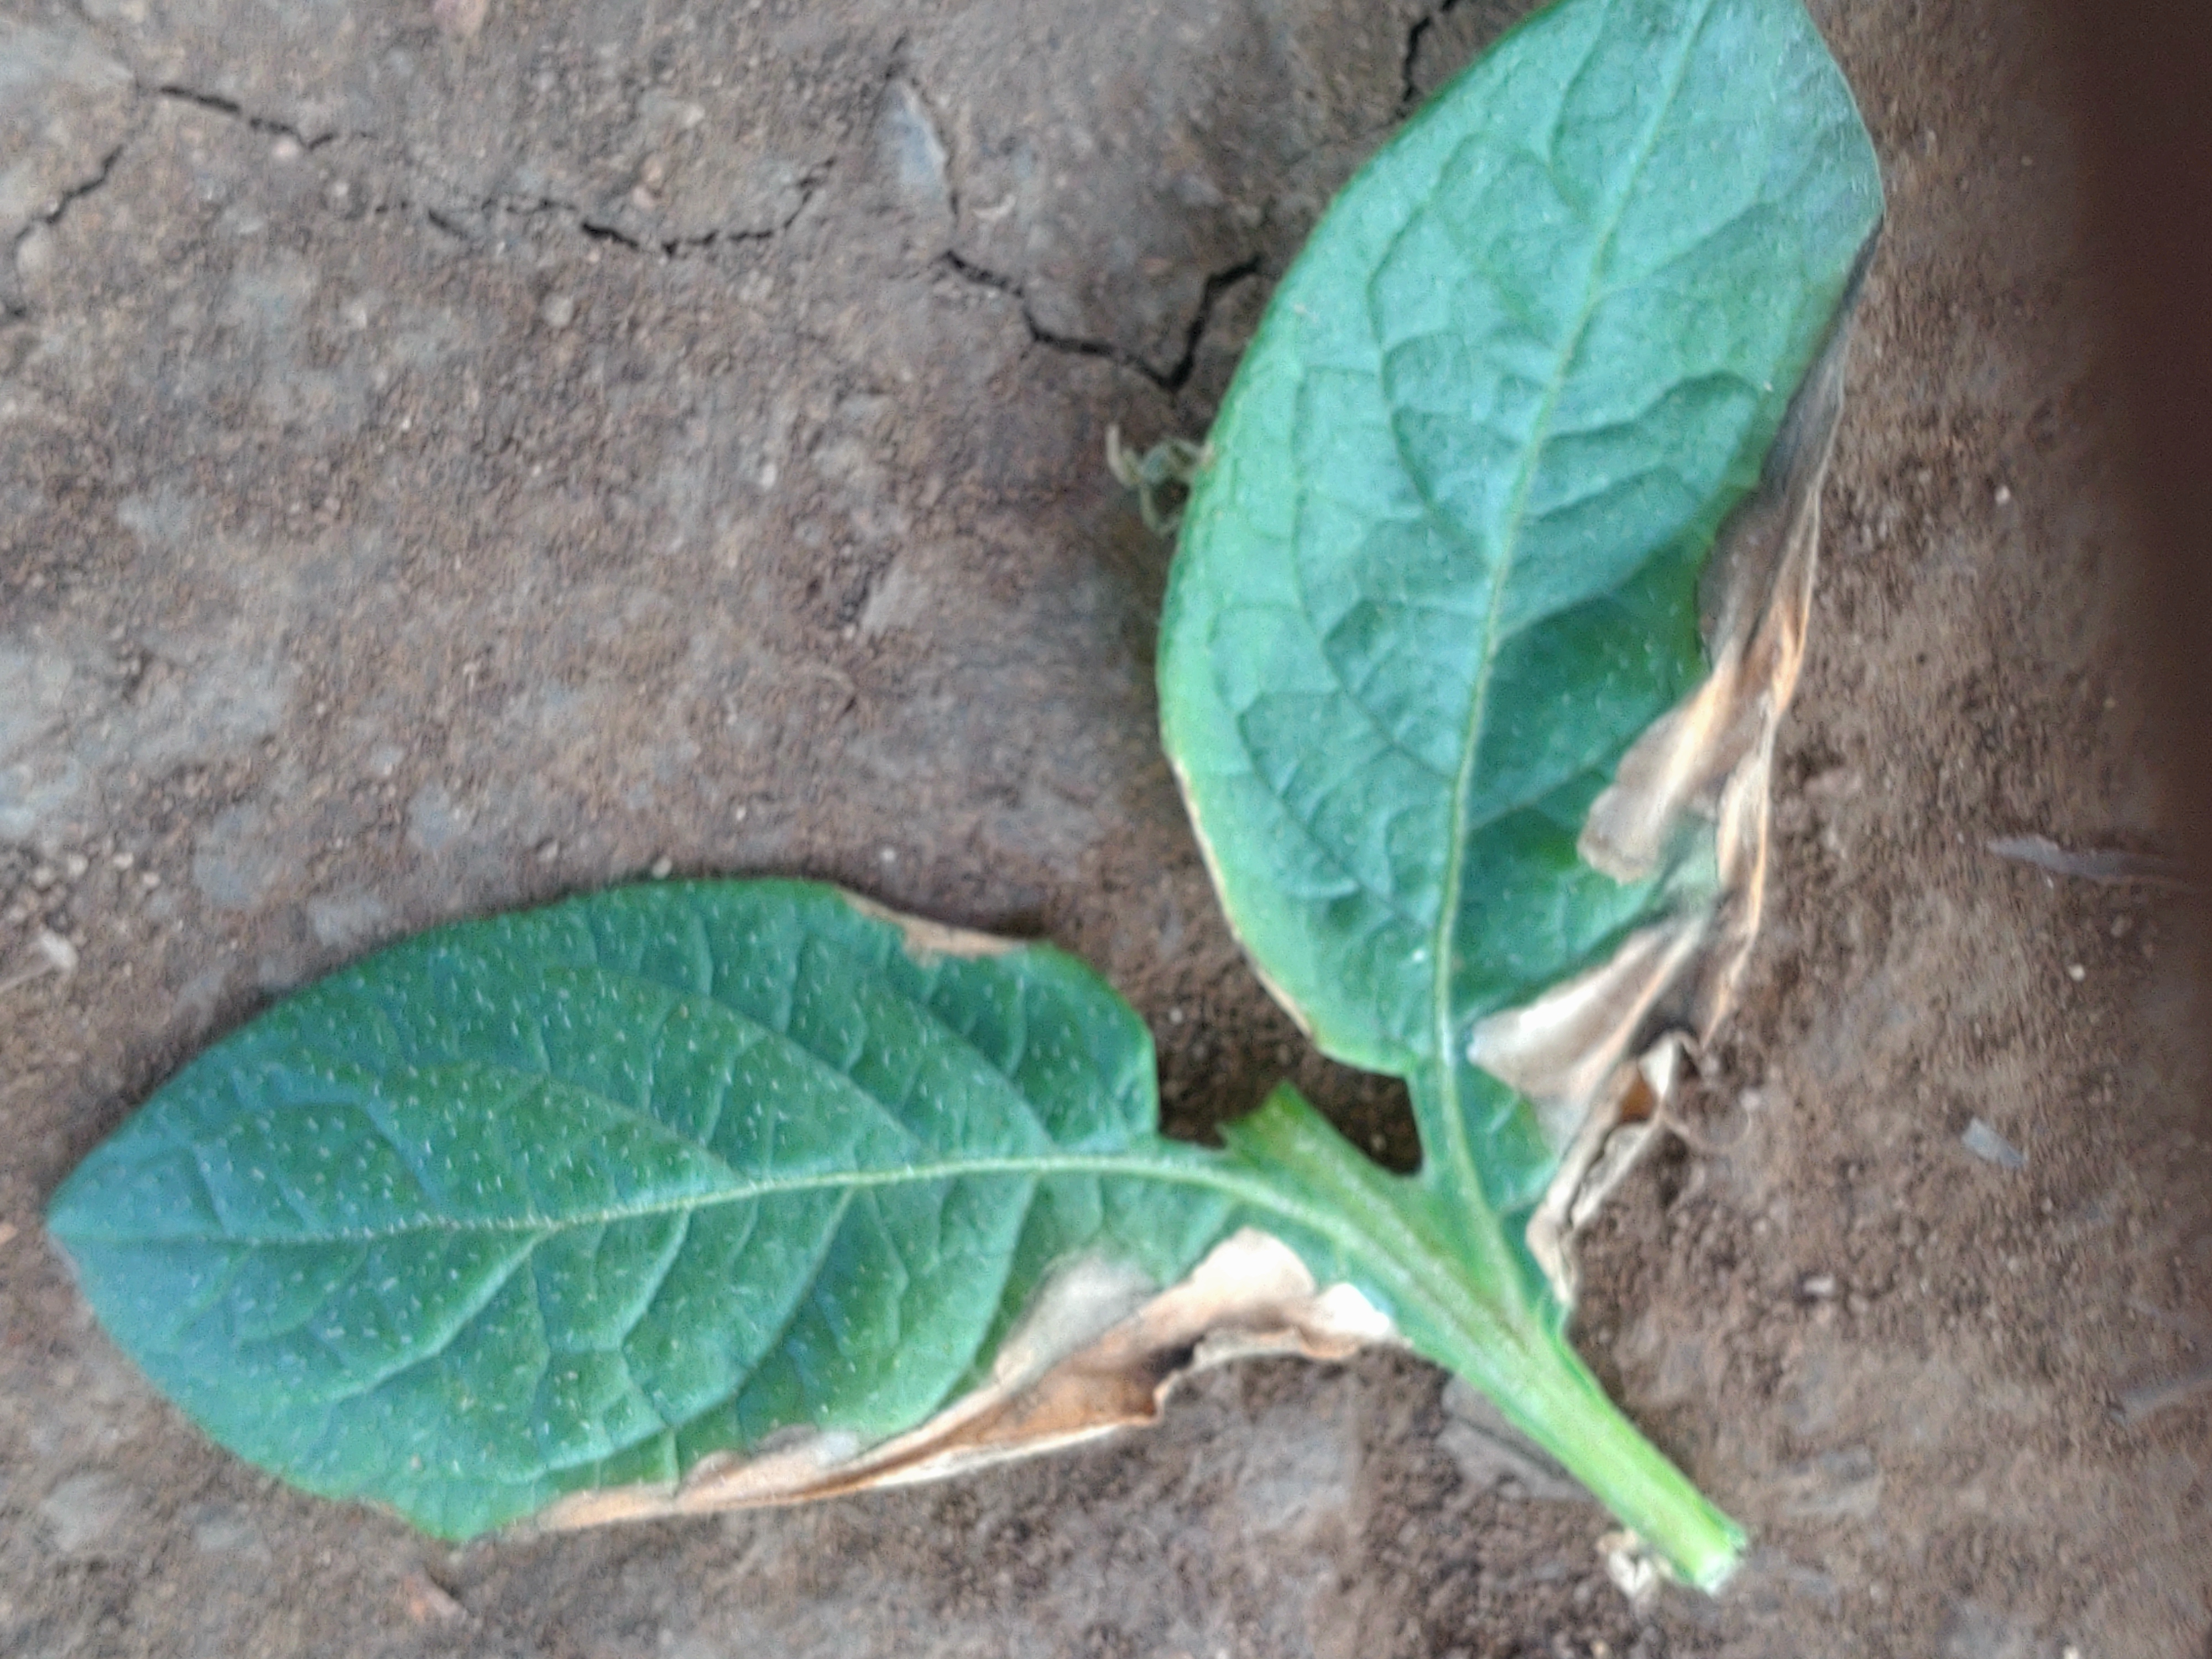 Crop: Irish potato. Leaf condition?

early blight
